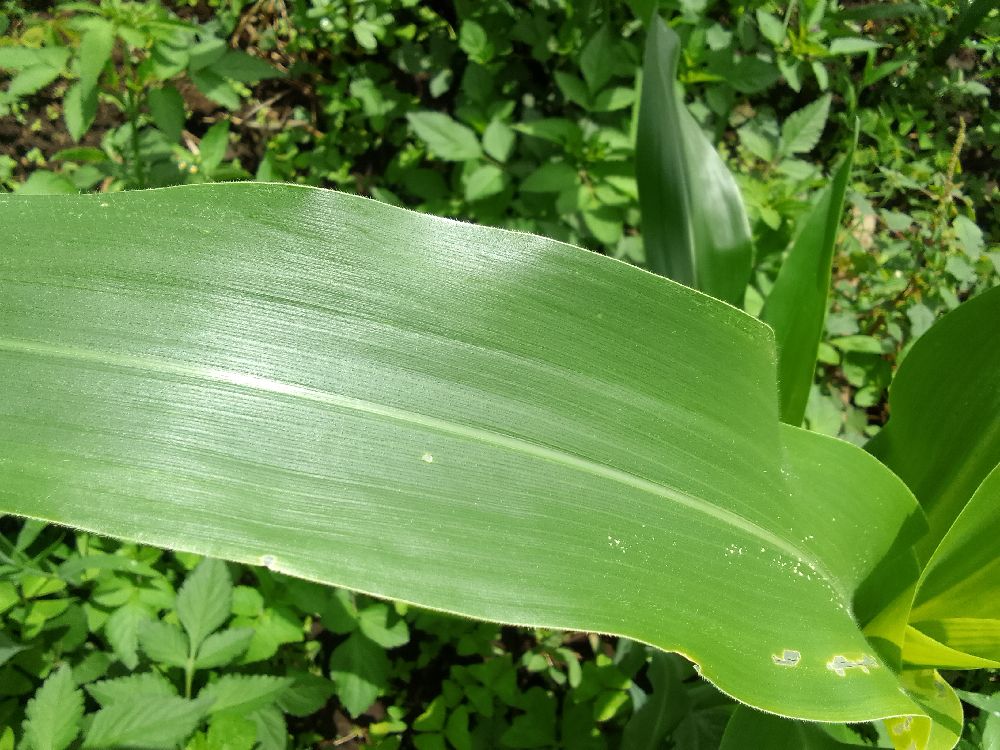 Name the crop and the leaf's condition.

maize, healthy
